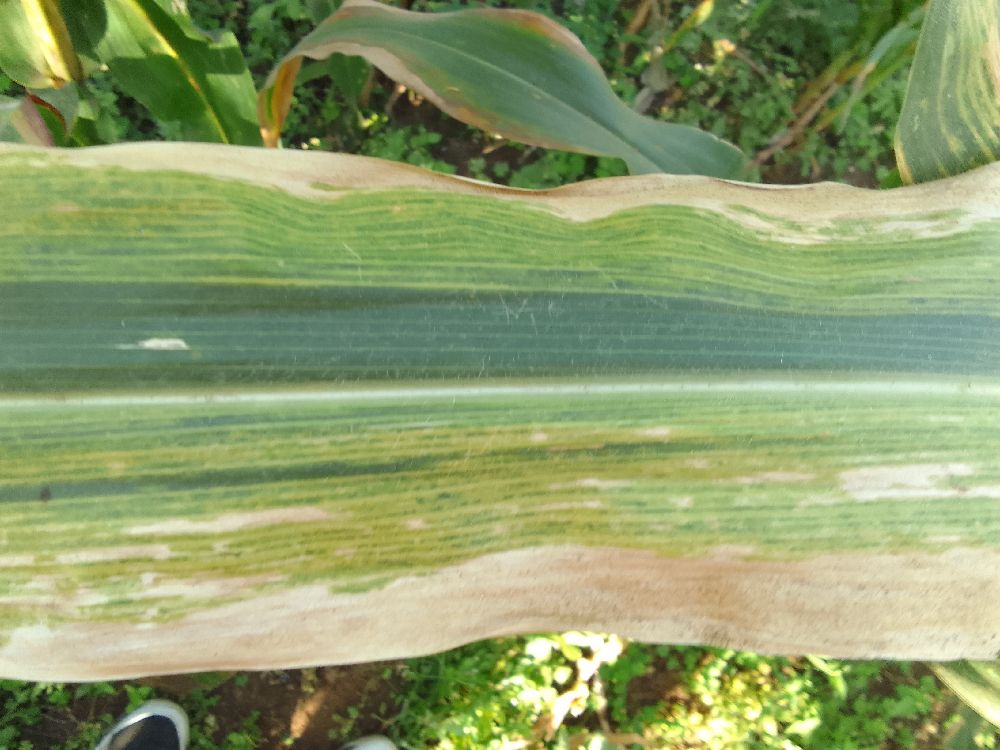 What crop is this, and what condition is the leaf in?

maize, maize lethal necrosis
